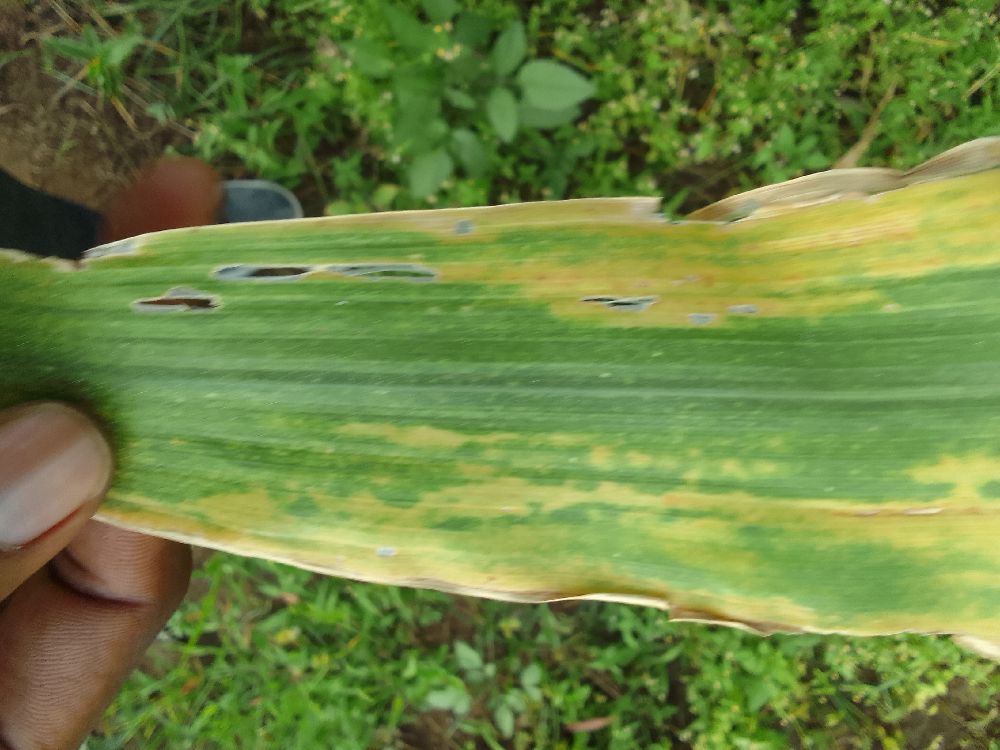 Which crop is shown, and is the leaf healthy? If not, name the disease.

maize, maize lethal necrosis
